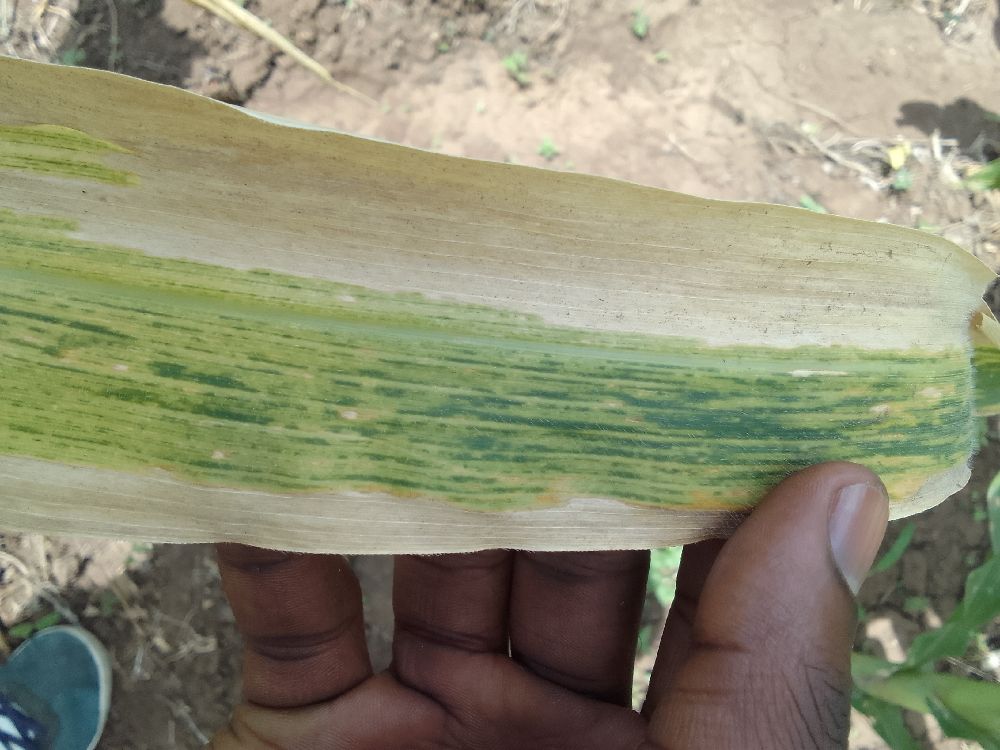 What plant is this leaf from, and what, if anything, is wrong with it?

maize, maize lethal necrosis
